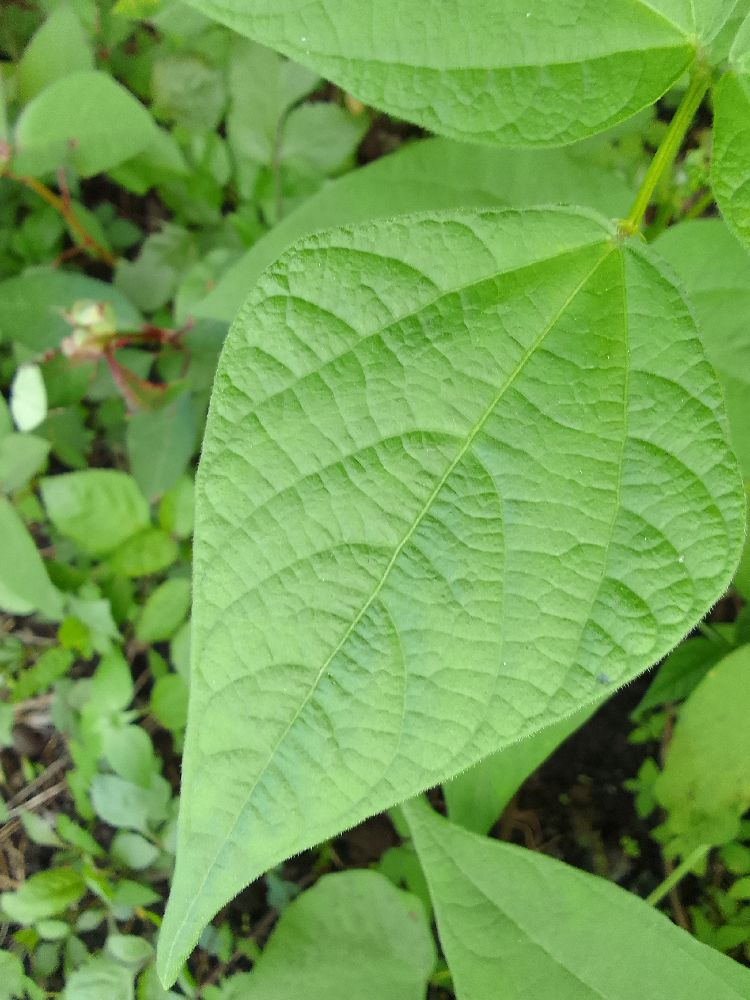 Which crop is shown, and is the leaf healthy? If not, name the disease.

common bean, healthy
